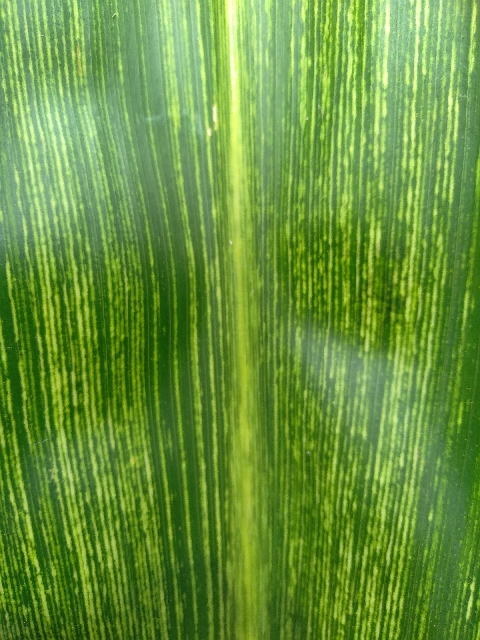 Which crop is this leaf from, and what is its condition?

maize, maize streak virus
